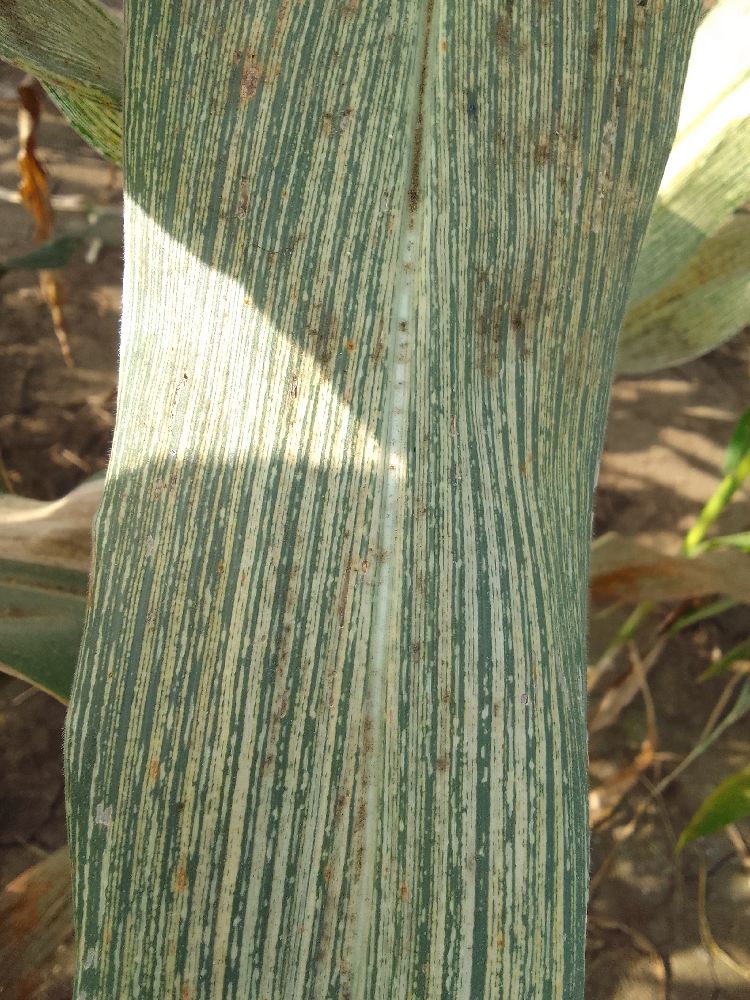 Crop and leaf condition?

maize, maize streak virus
